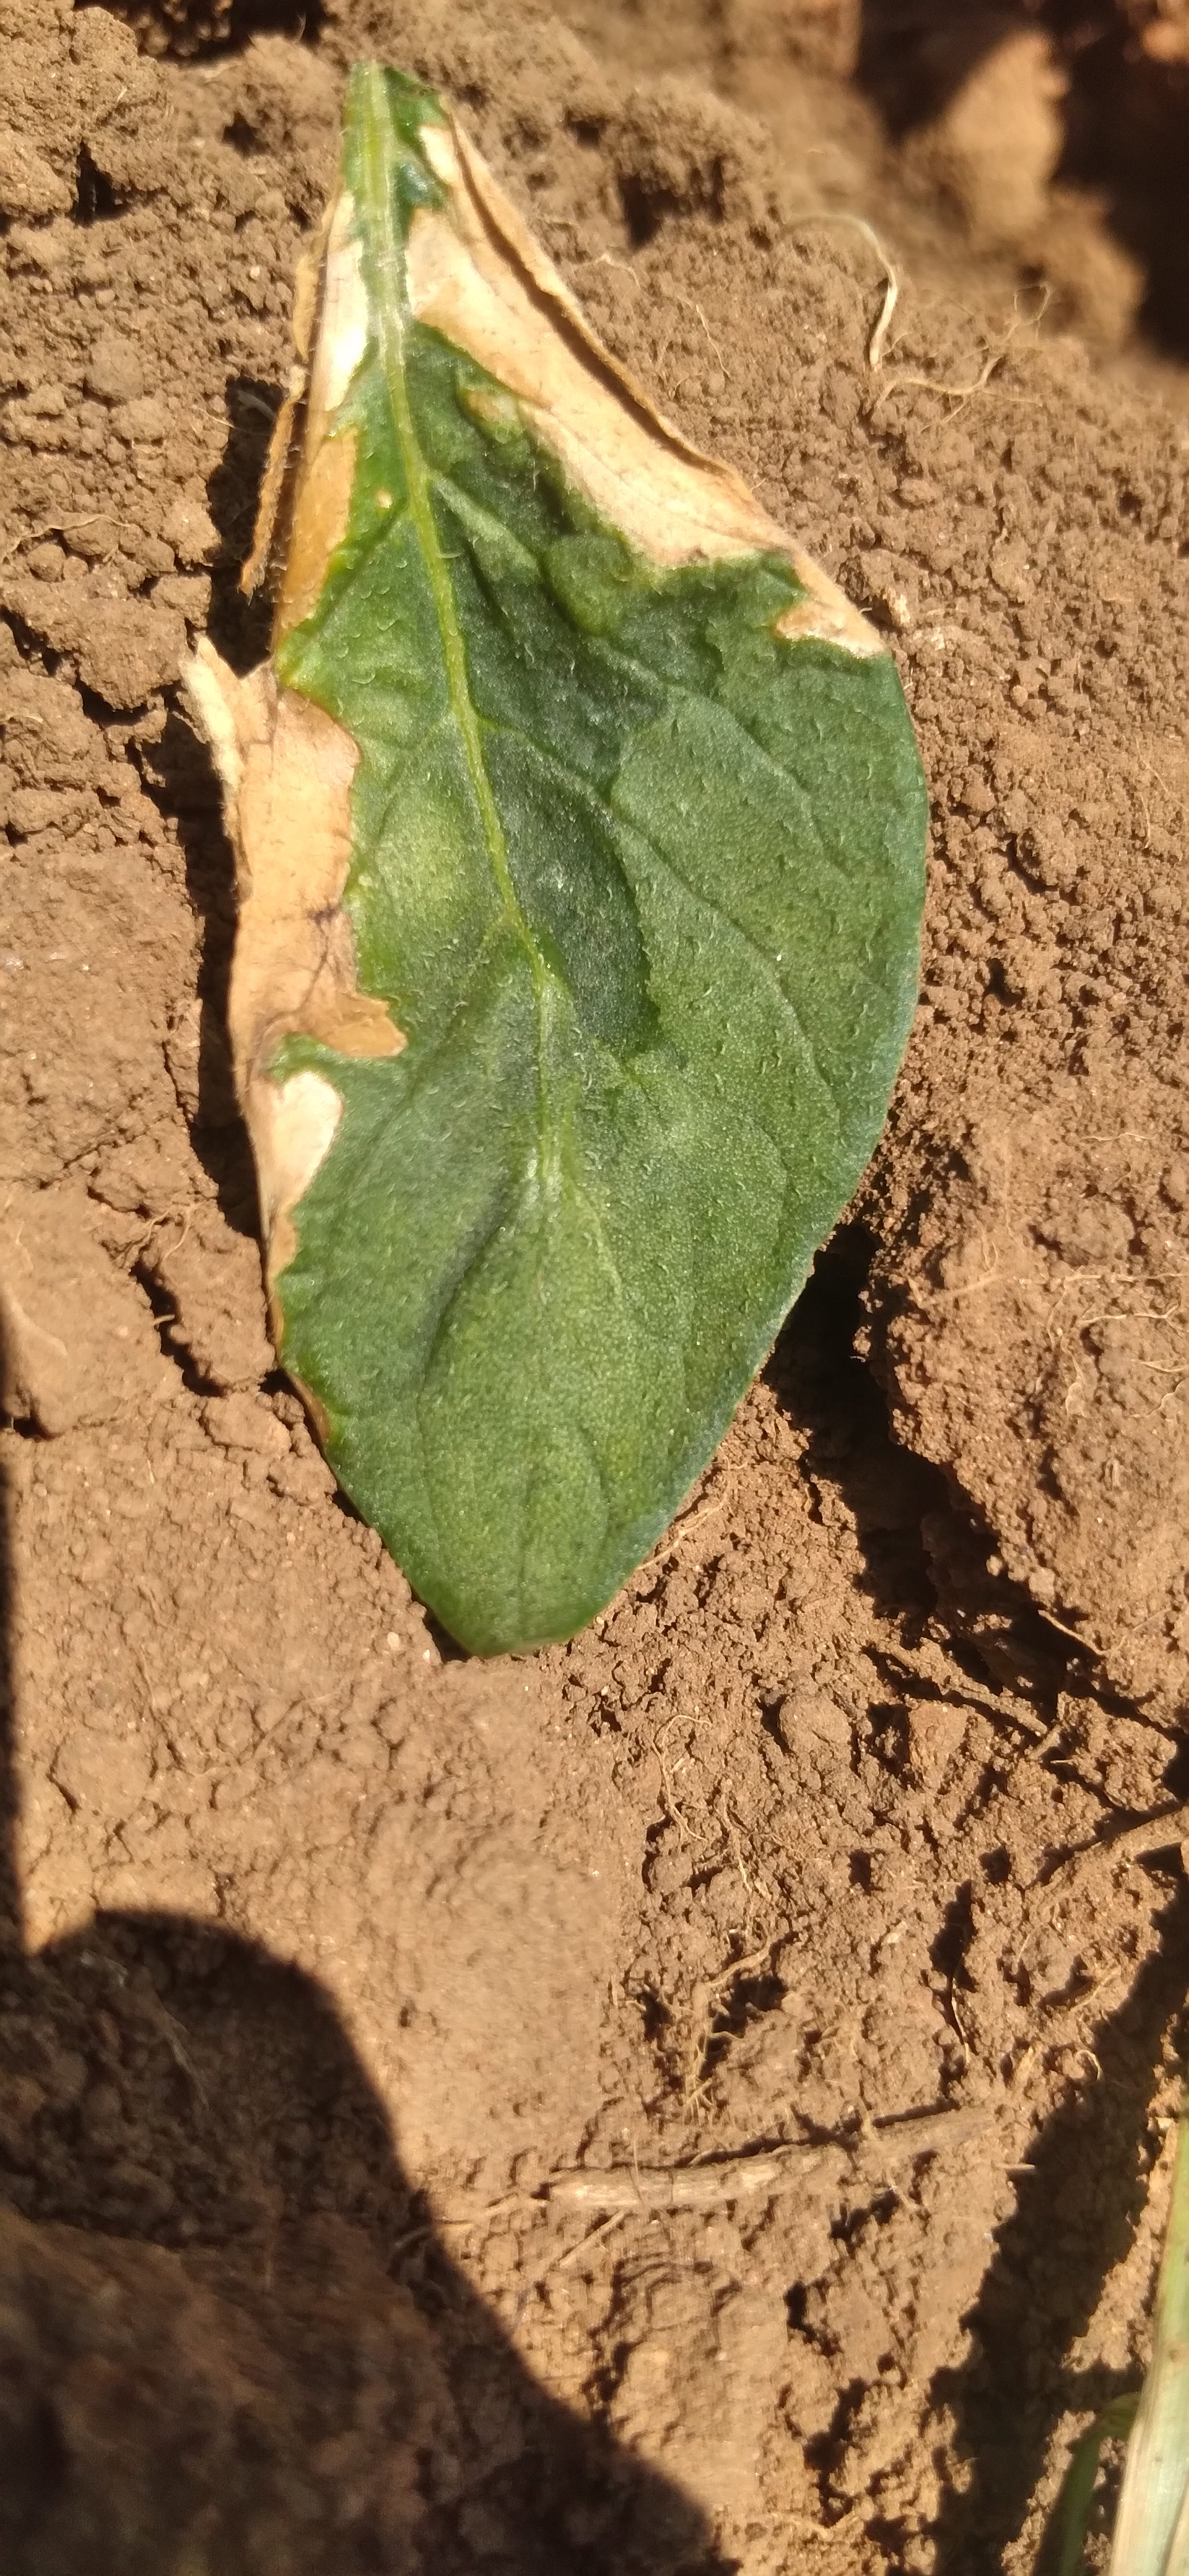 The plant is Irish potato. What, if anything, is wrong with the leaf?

early blight
